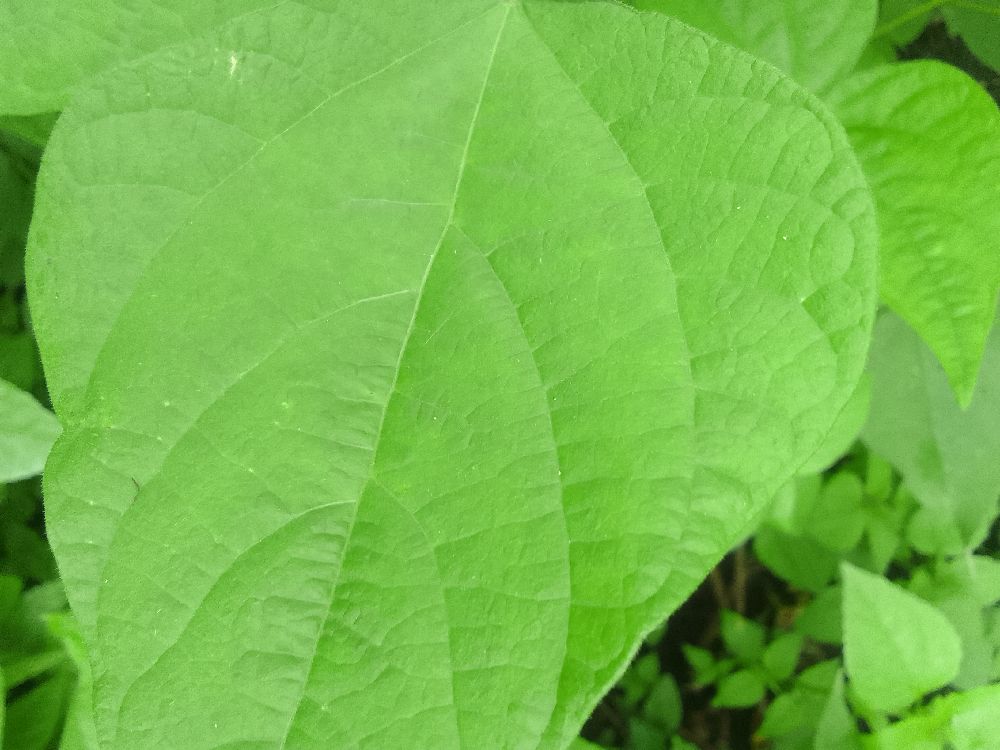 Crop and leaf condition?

common bean, healthy
